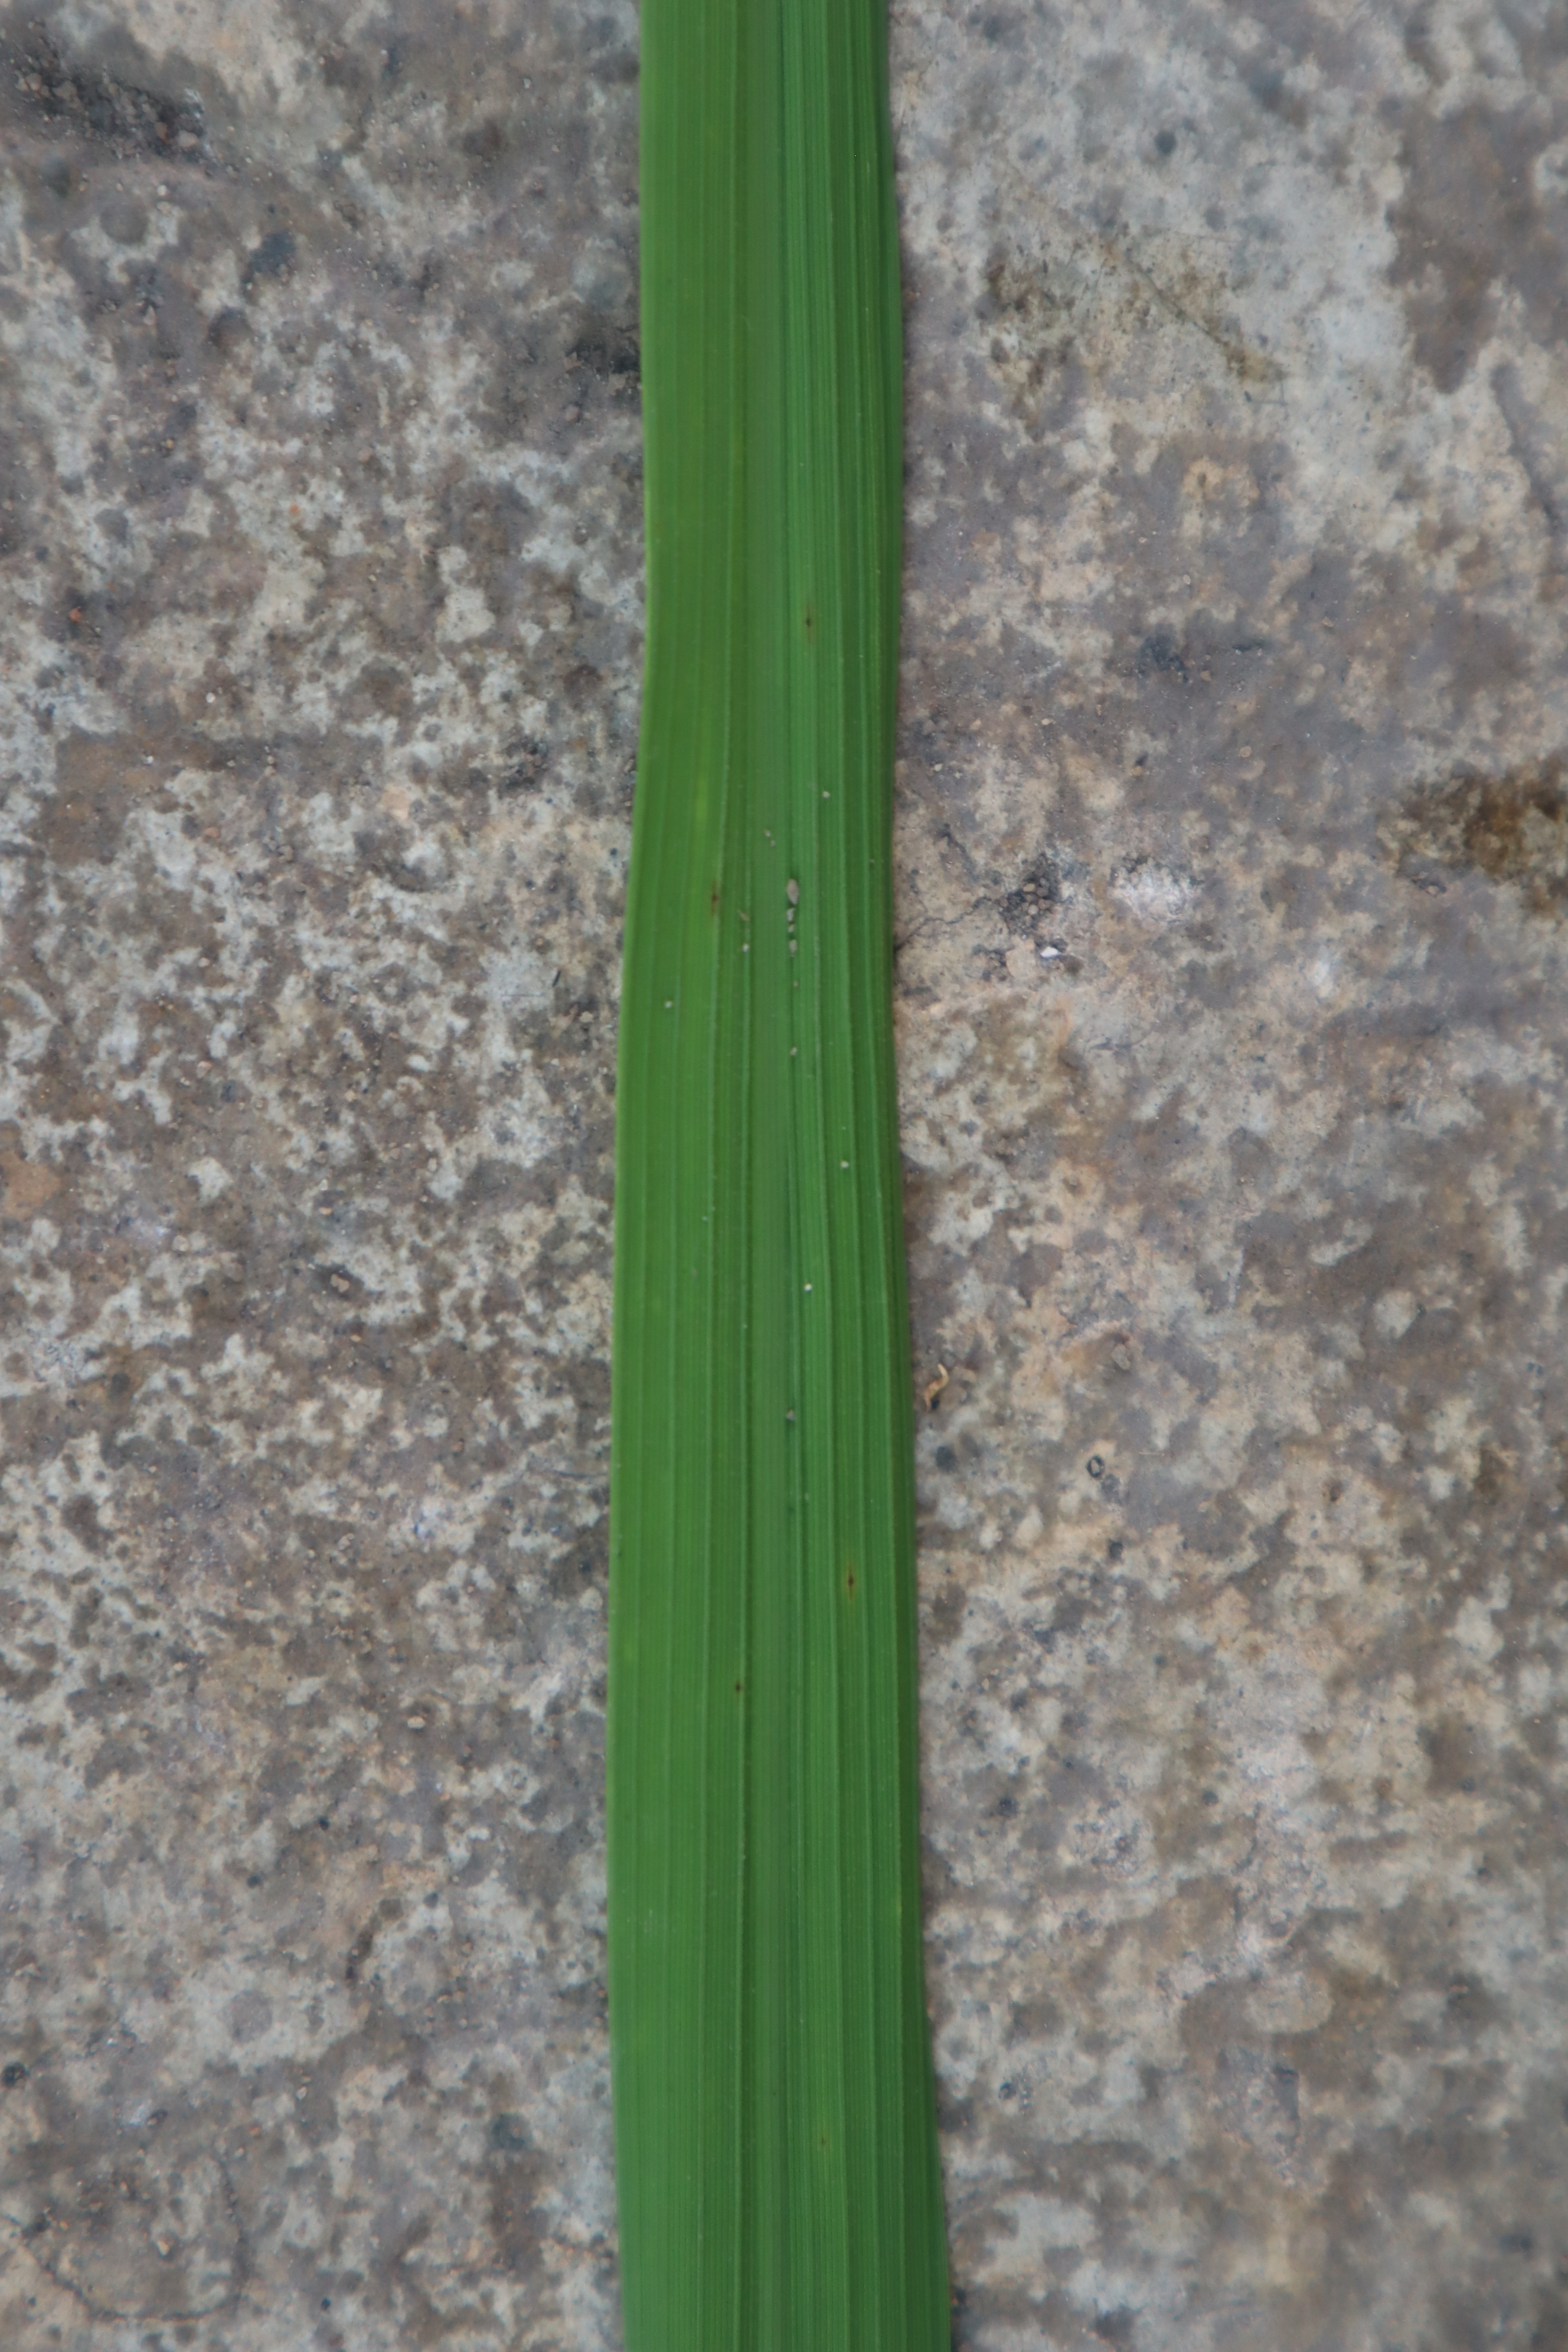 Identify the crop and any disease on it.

rice, healthy leaves
